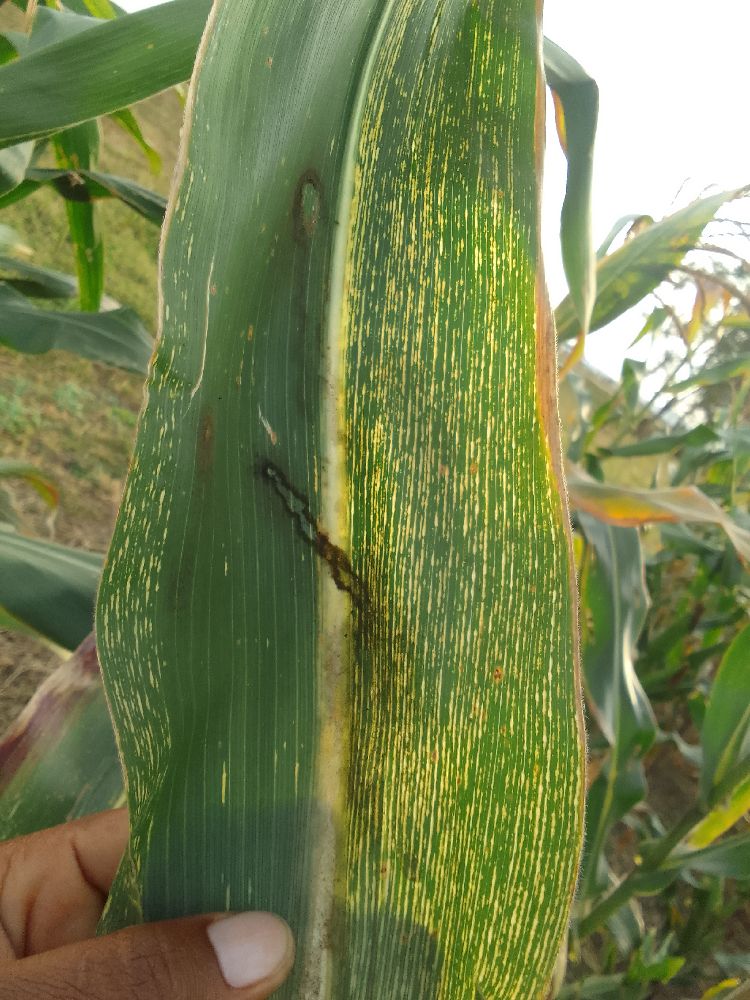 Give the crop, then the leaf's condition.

maize, maize streak virus
